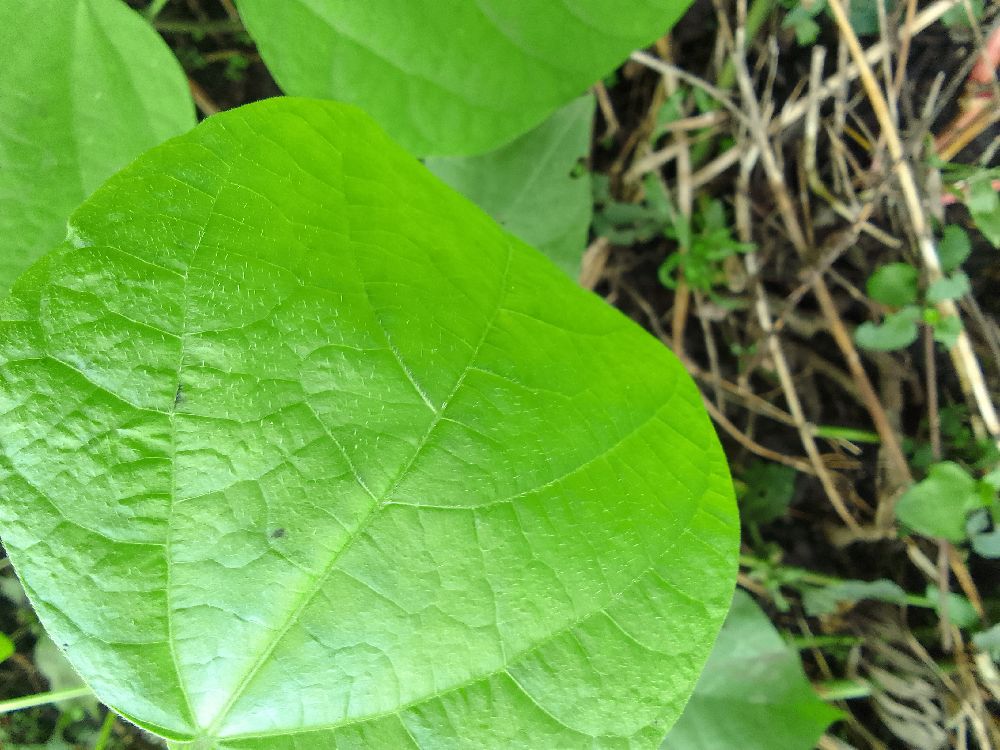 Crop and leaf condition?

common bean, healthy
